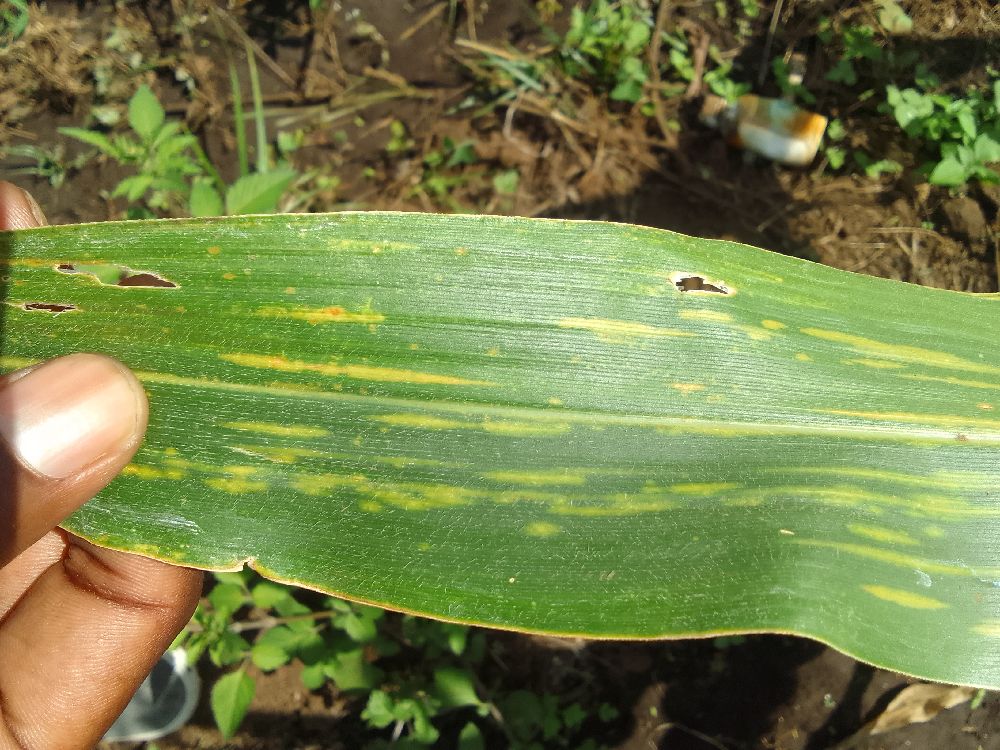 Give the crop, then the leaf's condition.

maize, maize lethal necrosis
